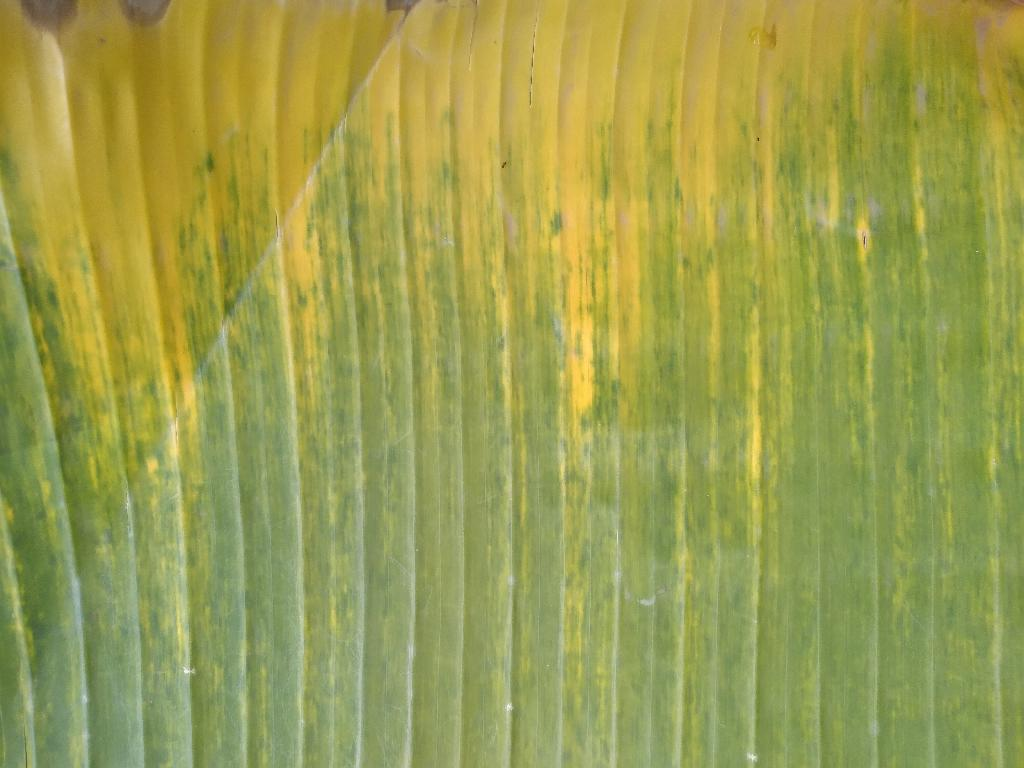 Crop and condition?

banana, fusarium wilt race 1
